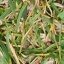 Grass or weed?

grass
